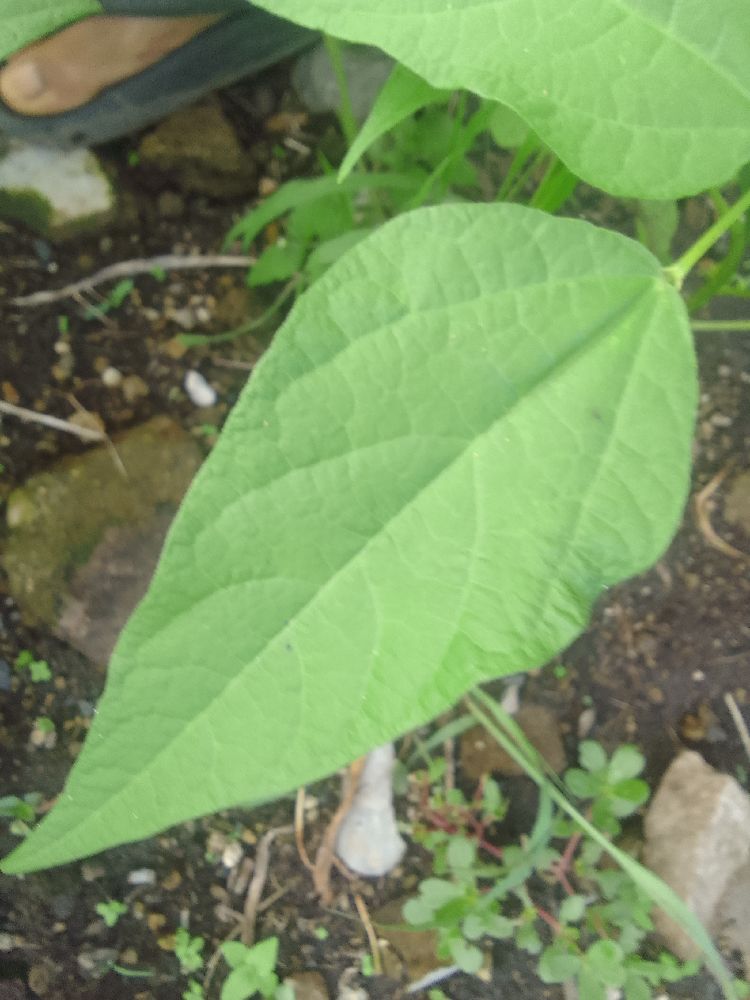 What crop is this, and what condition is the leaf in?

common bean, healthy
